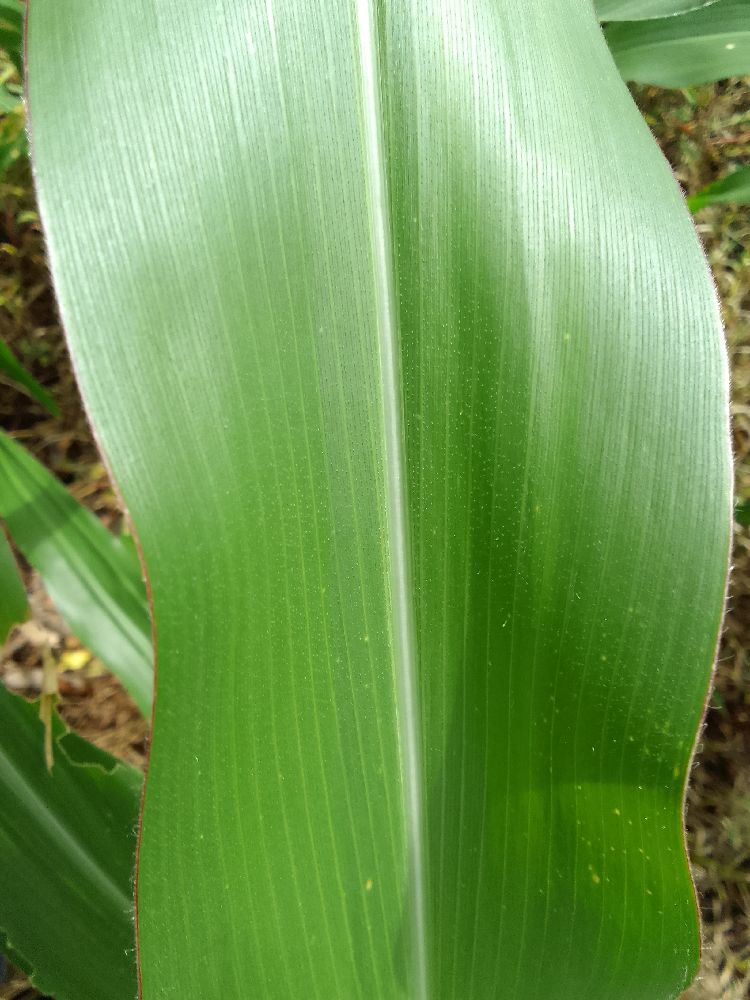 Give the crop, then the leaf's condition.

maize, healthy
